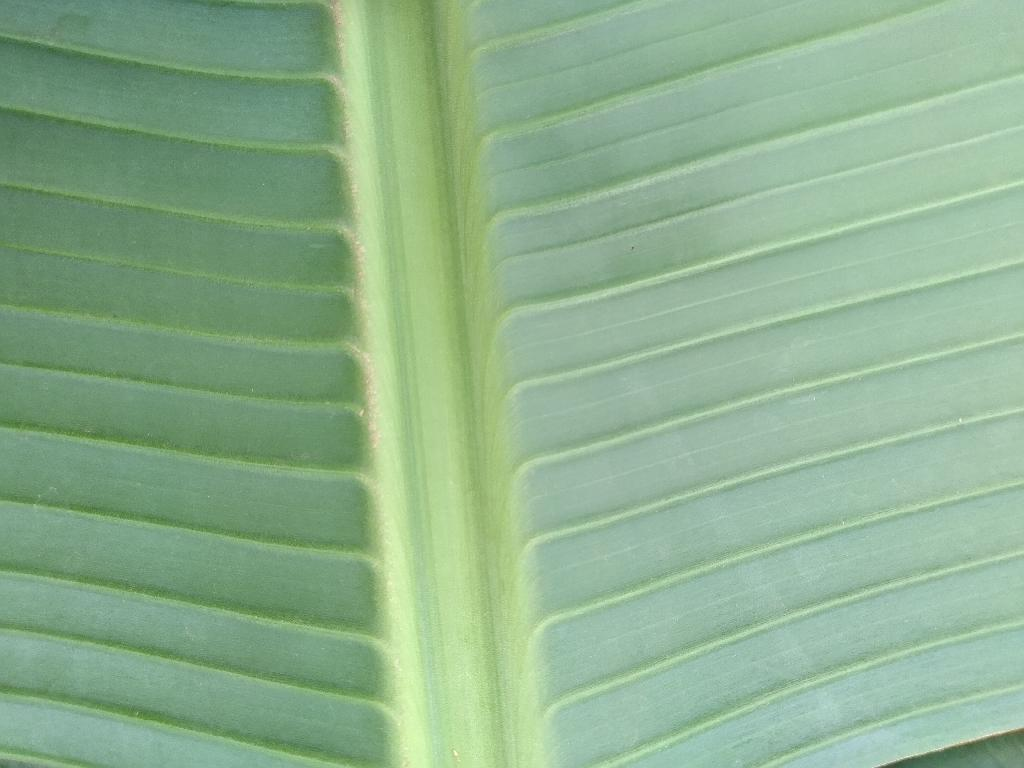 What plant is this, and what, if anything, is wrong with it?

banana, healthy
